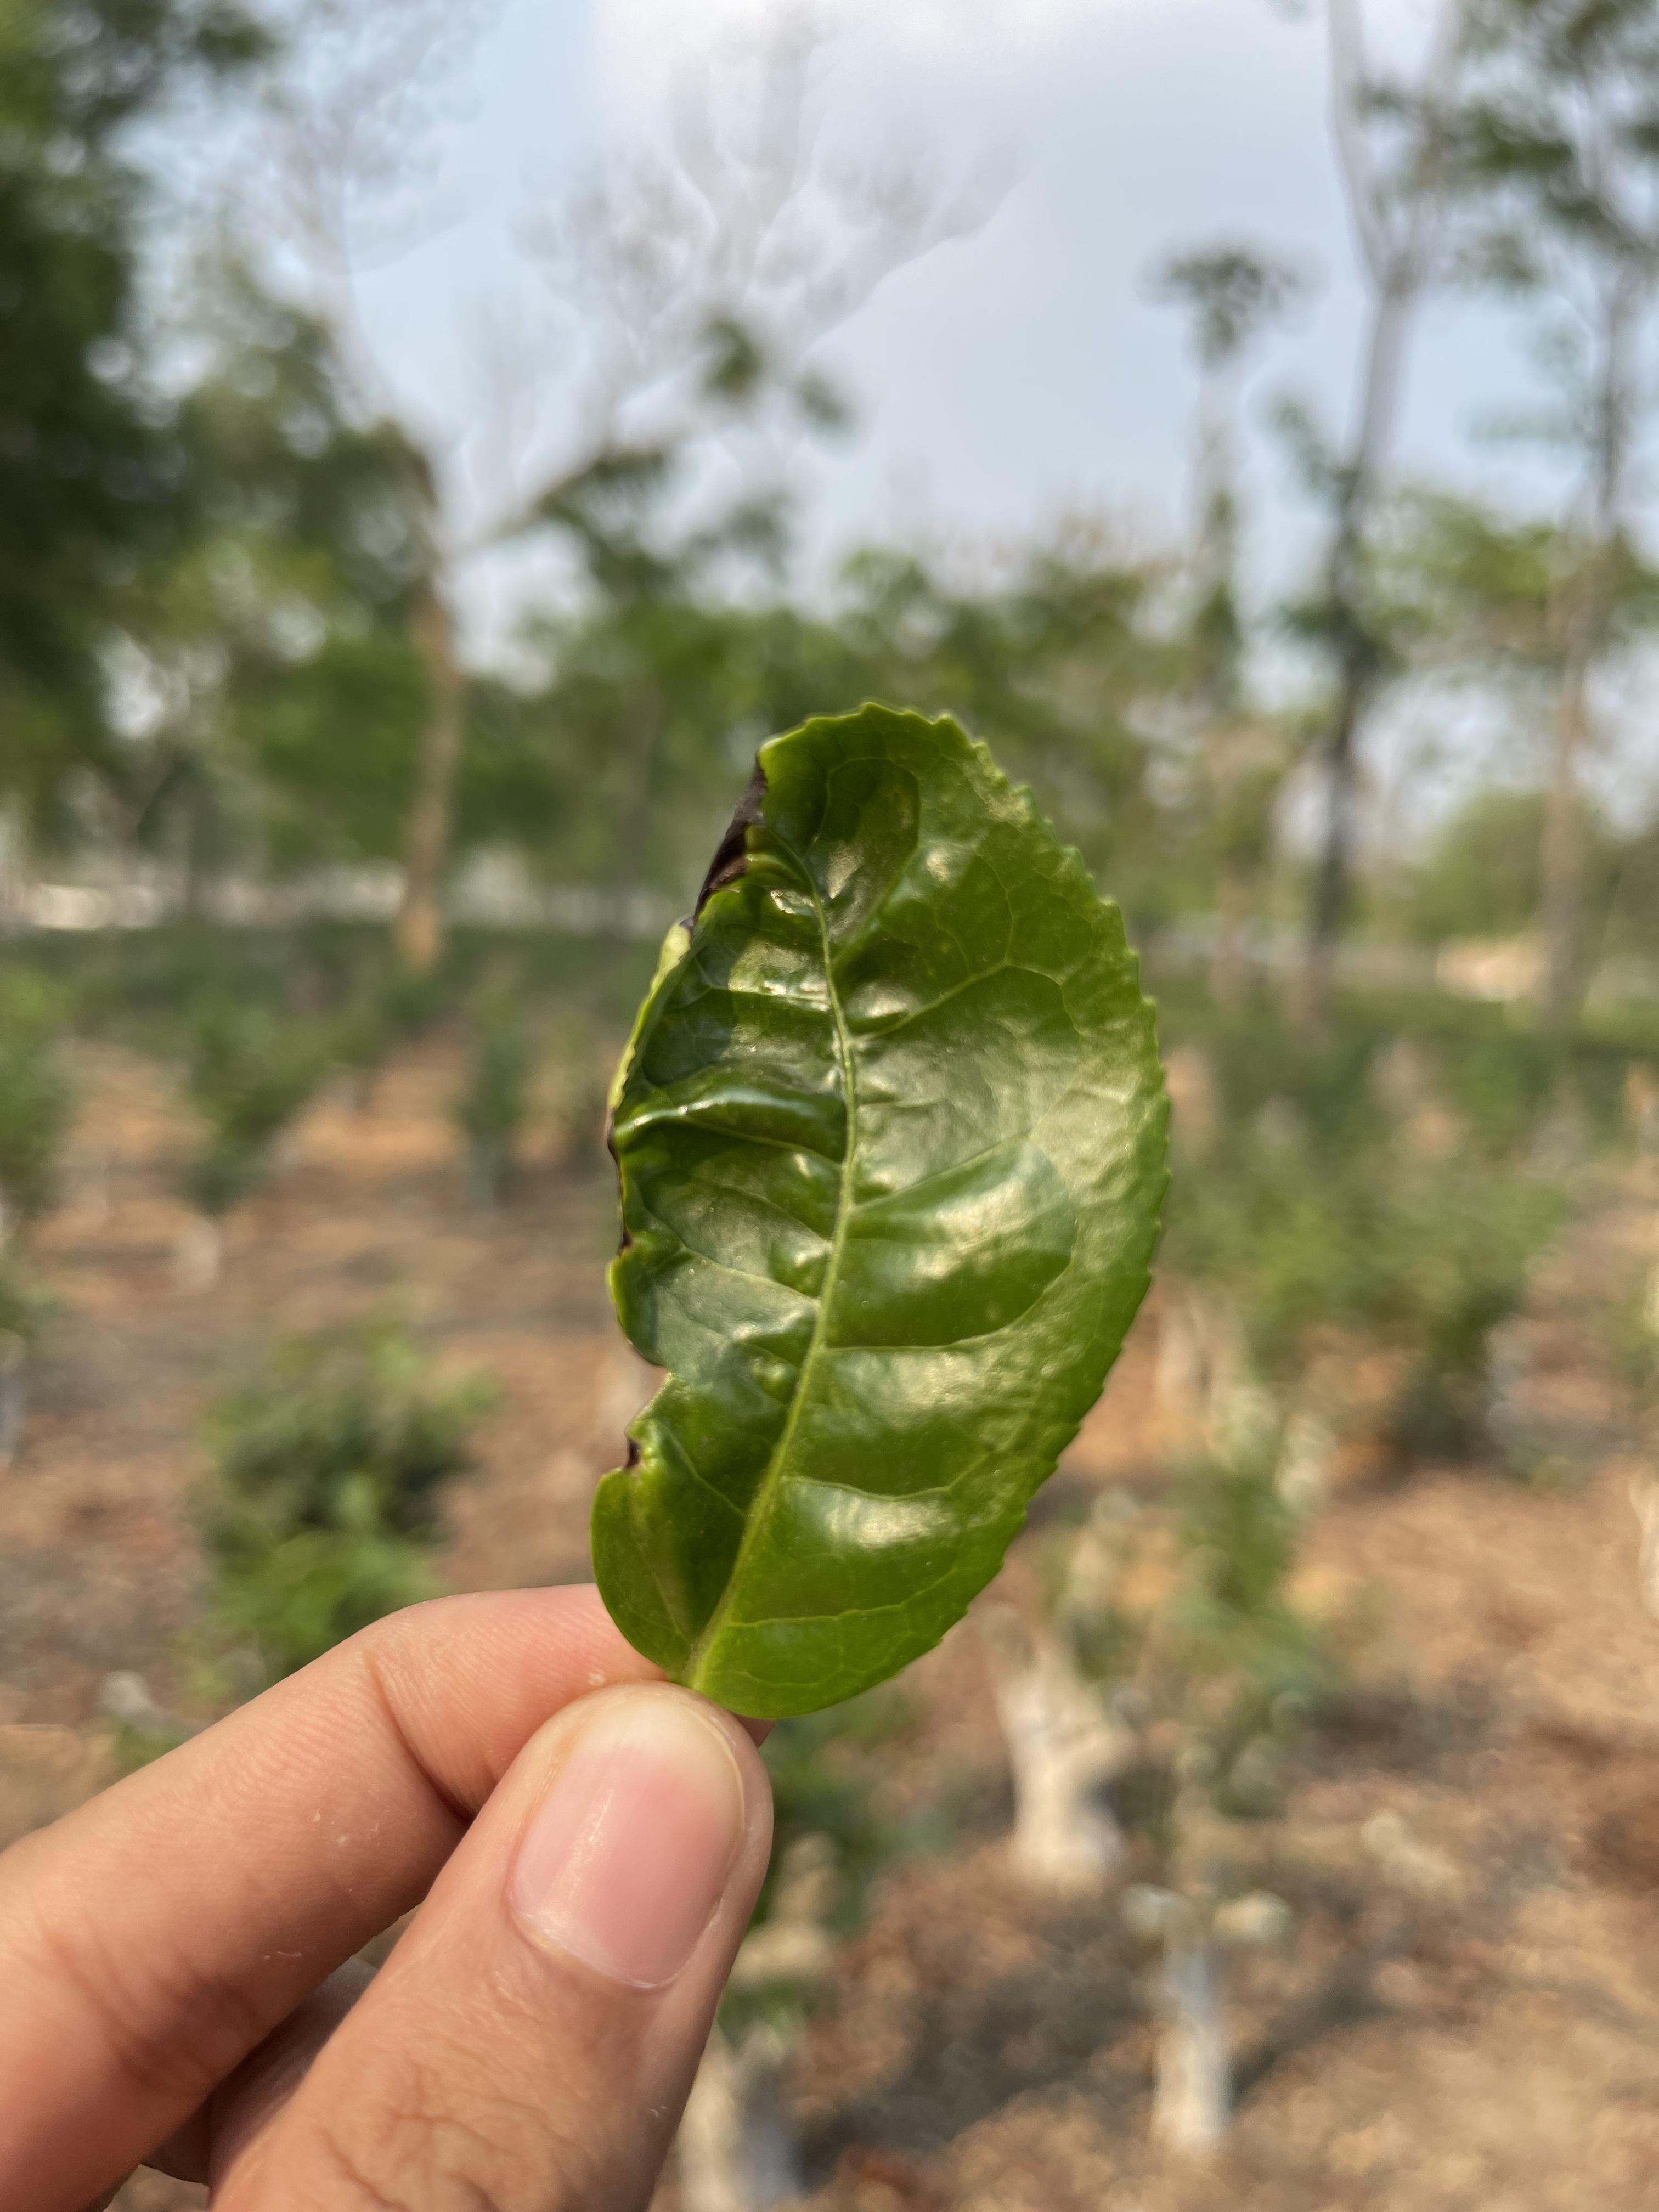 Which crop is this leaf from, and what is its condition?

tea, helopeltis
